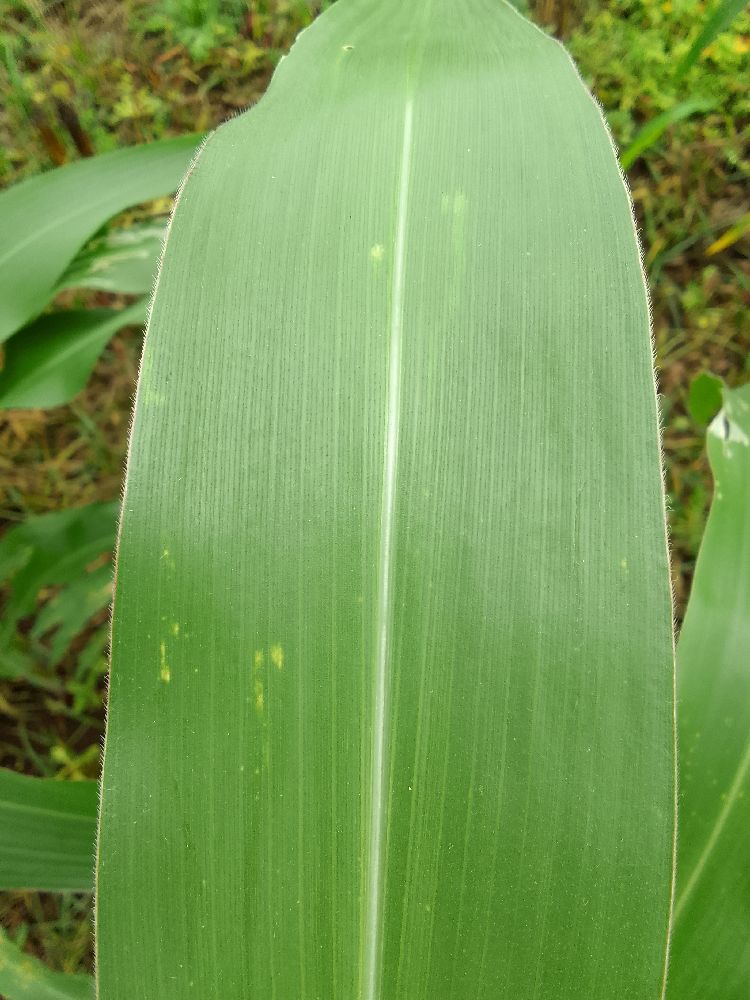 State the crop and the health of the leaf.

maize, healthy
